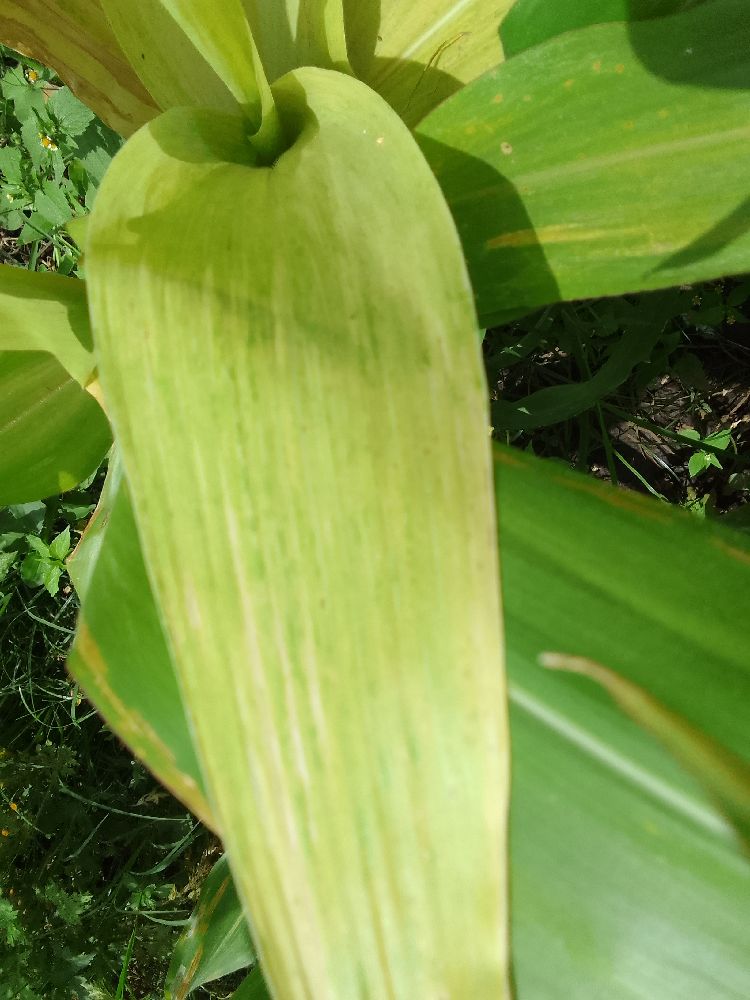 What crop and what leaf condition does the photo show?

maize, maize lethal necrosis
